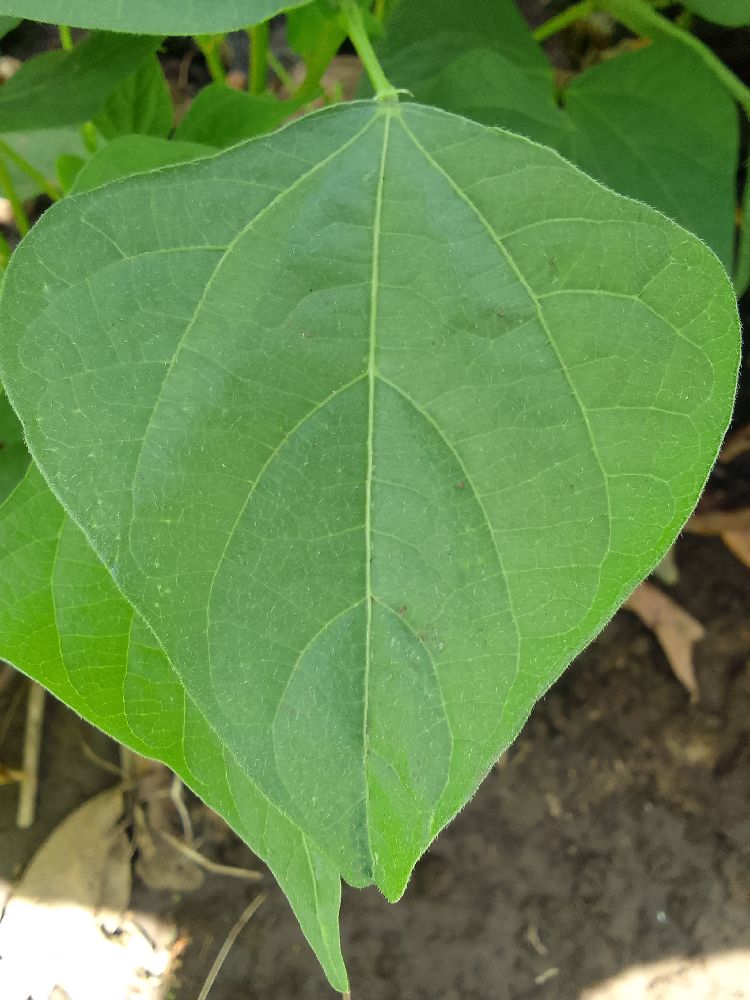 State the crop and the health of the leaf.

common bean, healthy
